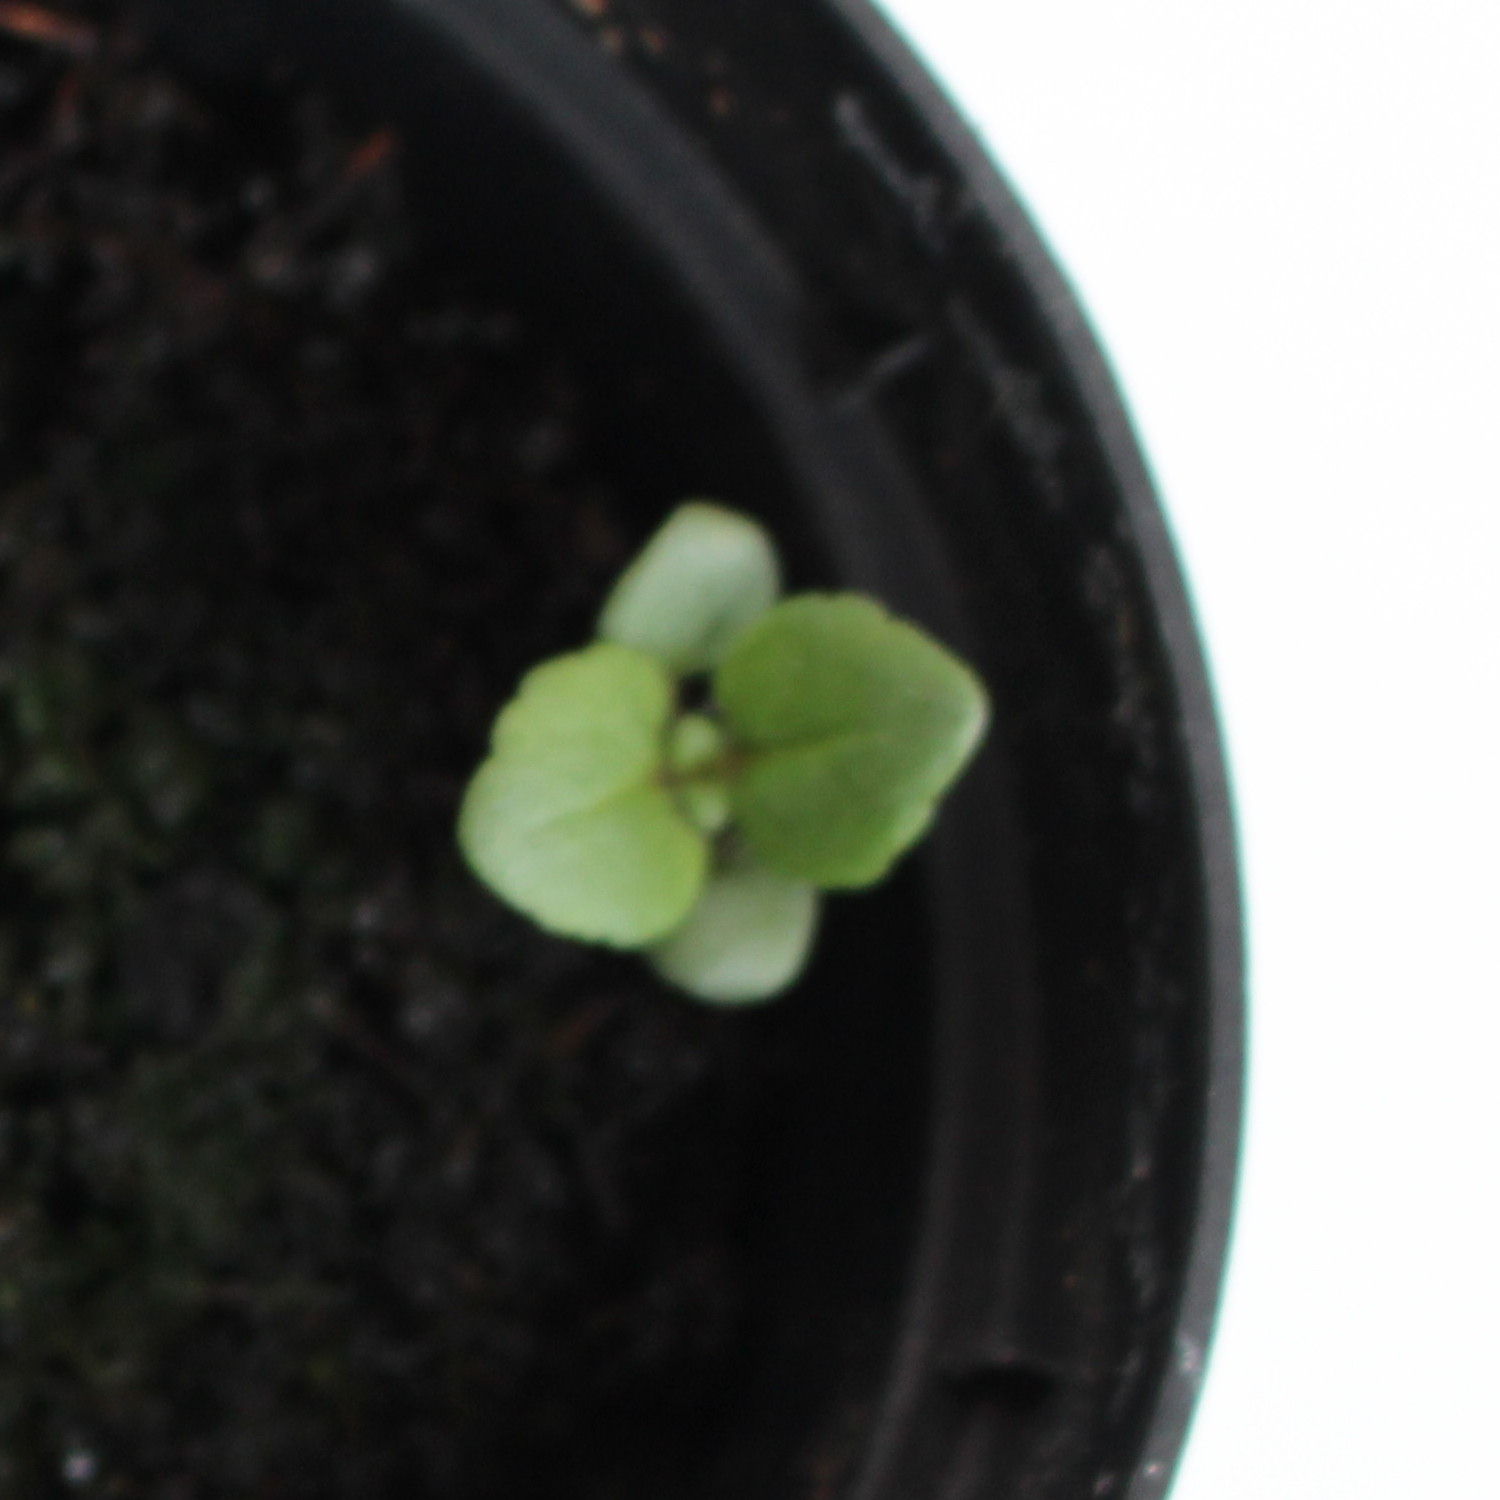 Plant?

Veronica persica
